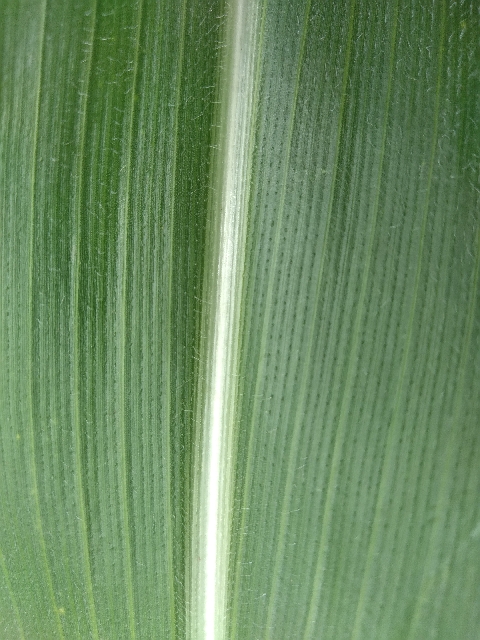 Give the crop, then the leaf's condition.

maize, healthy
